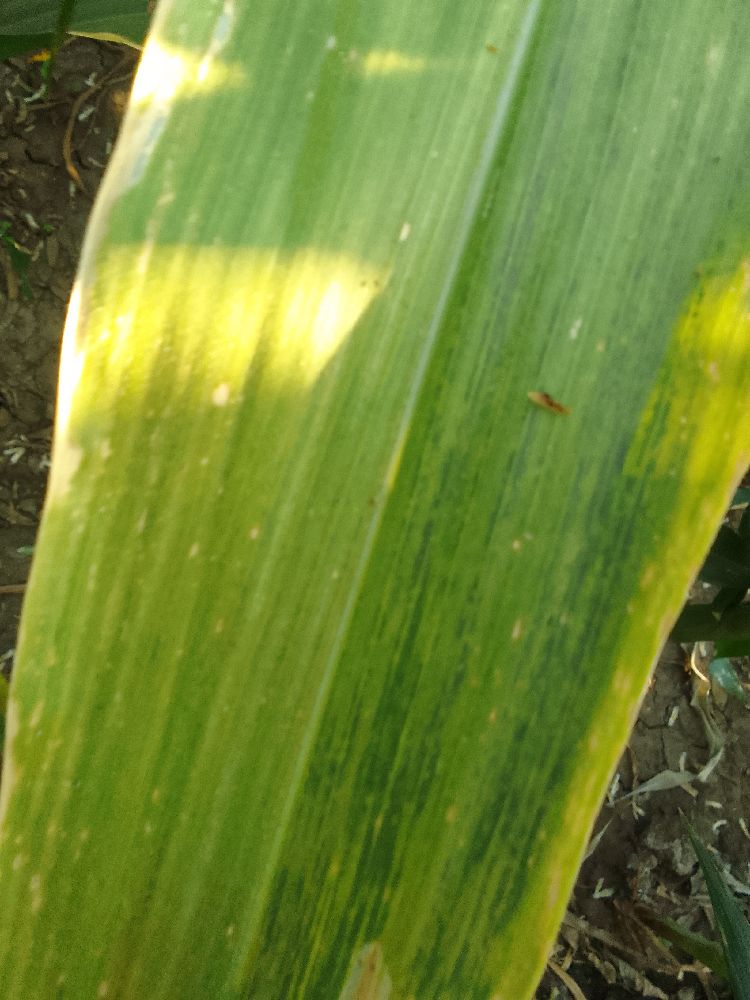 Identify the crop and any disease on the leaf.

maize, maize lethal necrosis
